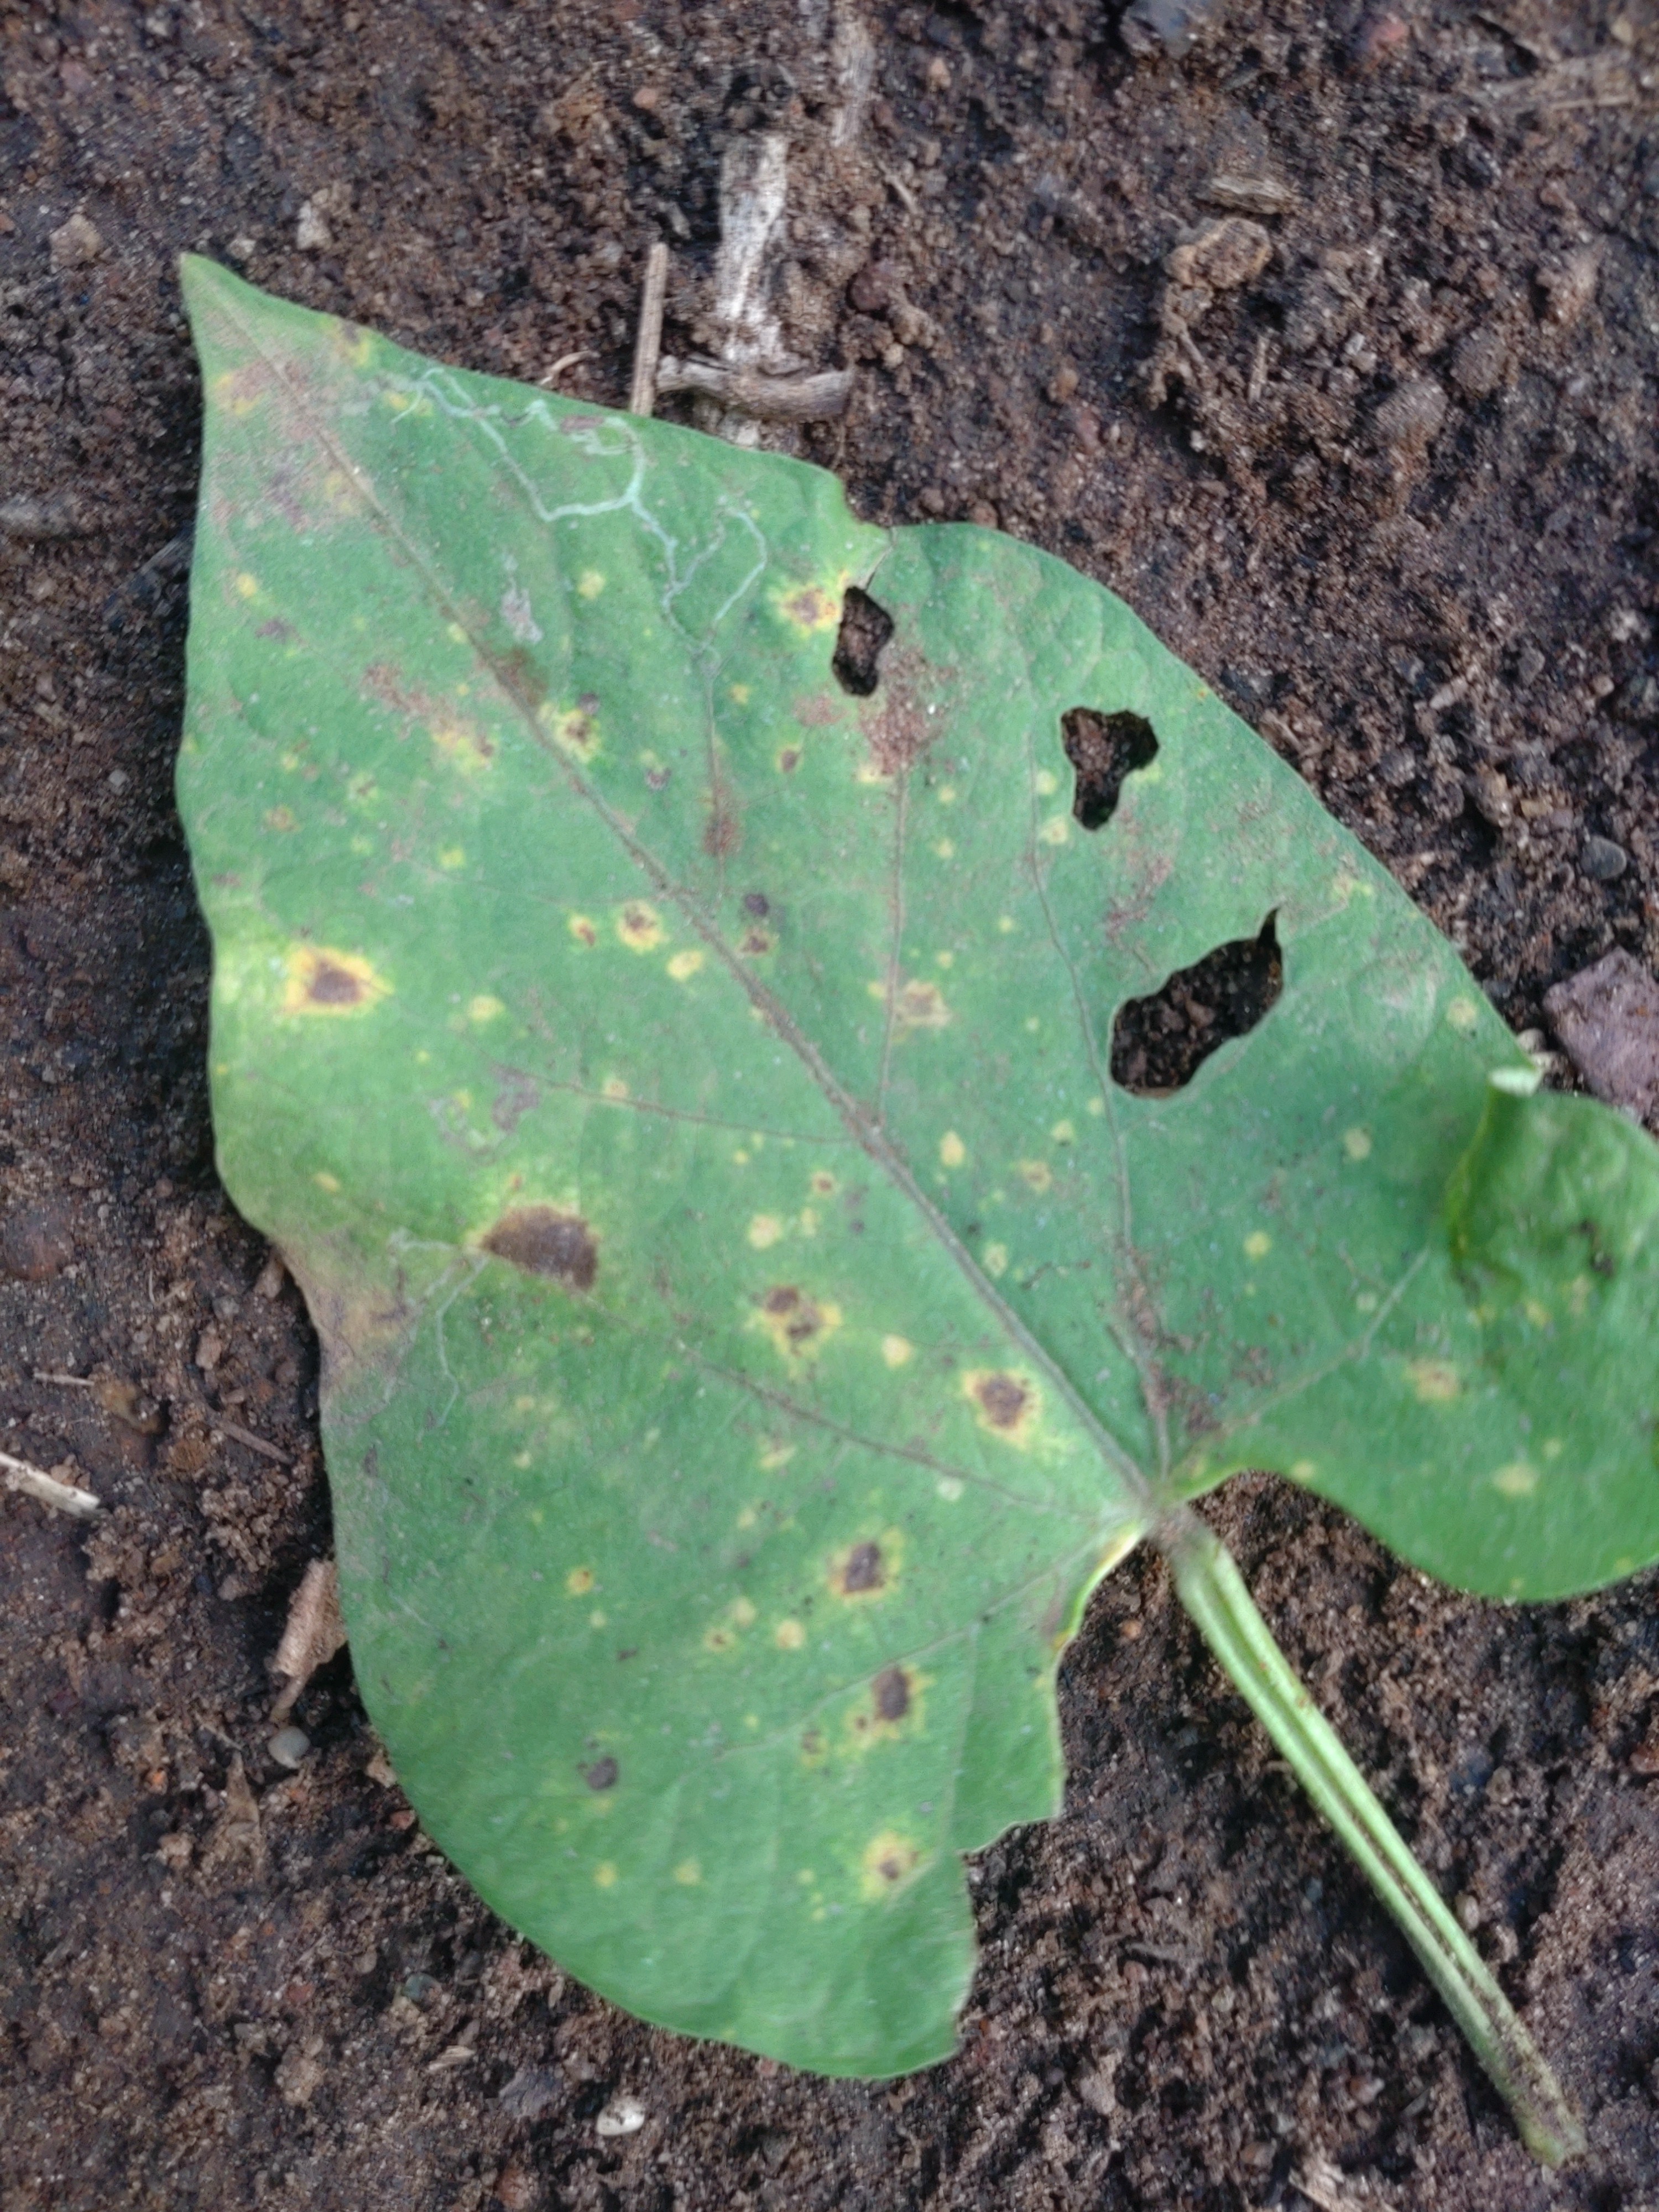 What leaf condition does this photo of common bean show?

rust
